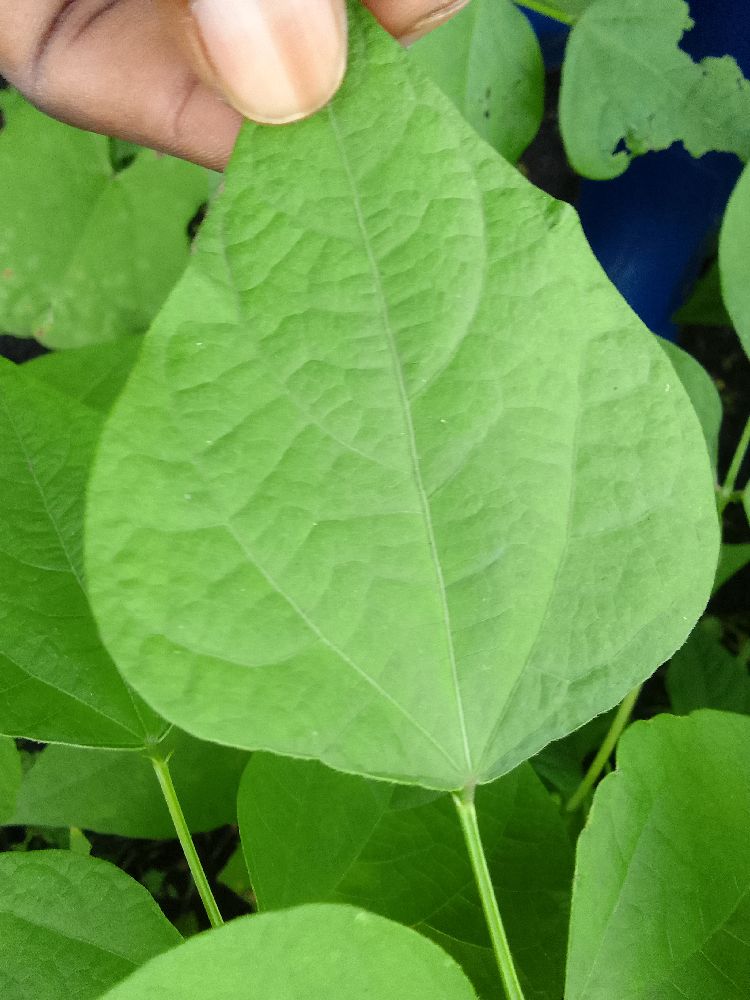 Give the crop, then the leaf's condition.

common bean, healthy
